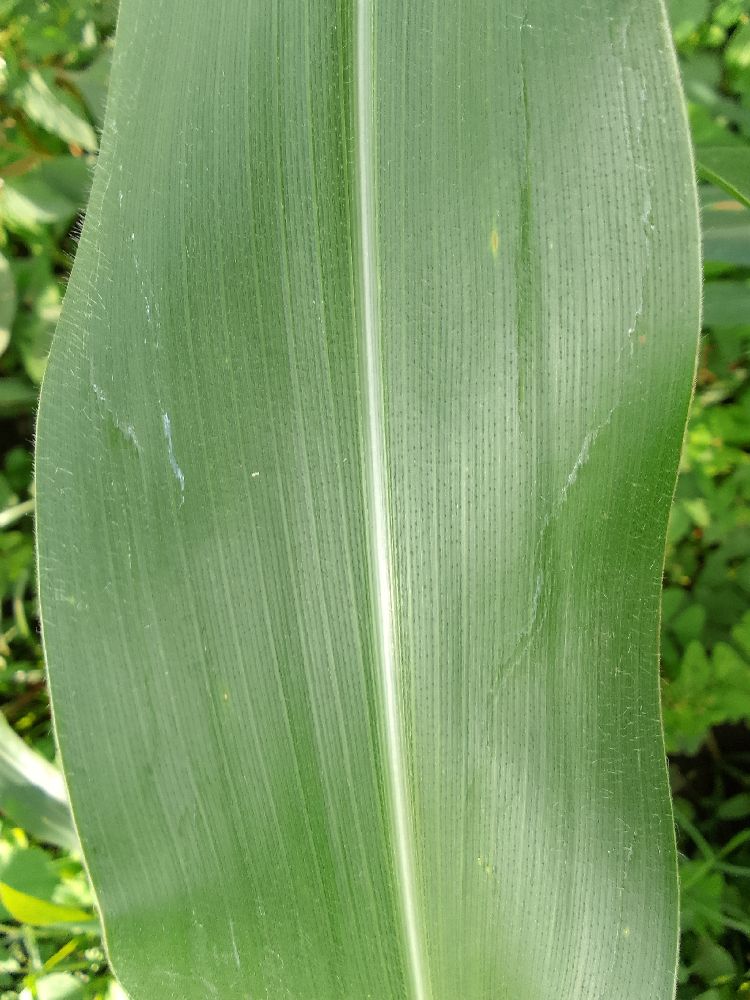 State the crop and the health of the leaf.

maize, healthy
